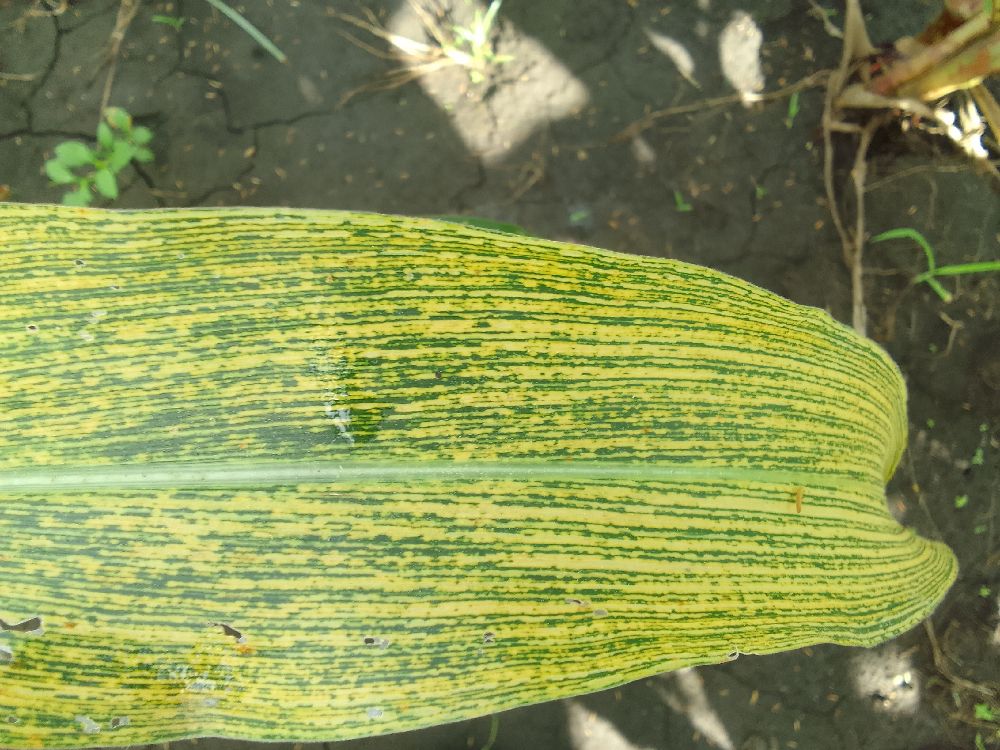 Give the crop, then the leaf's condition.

maize, maize streak virus
